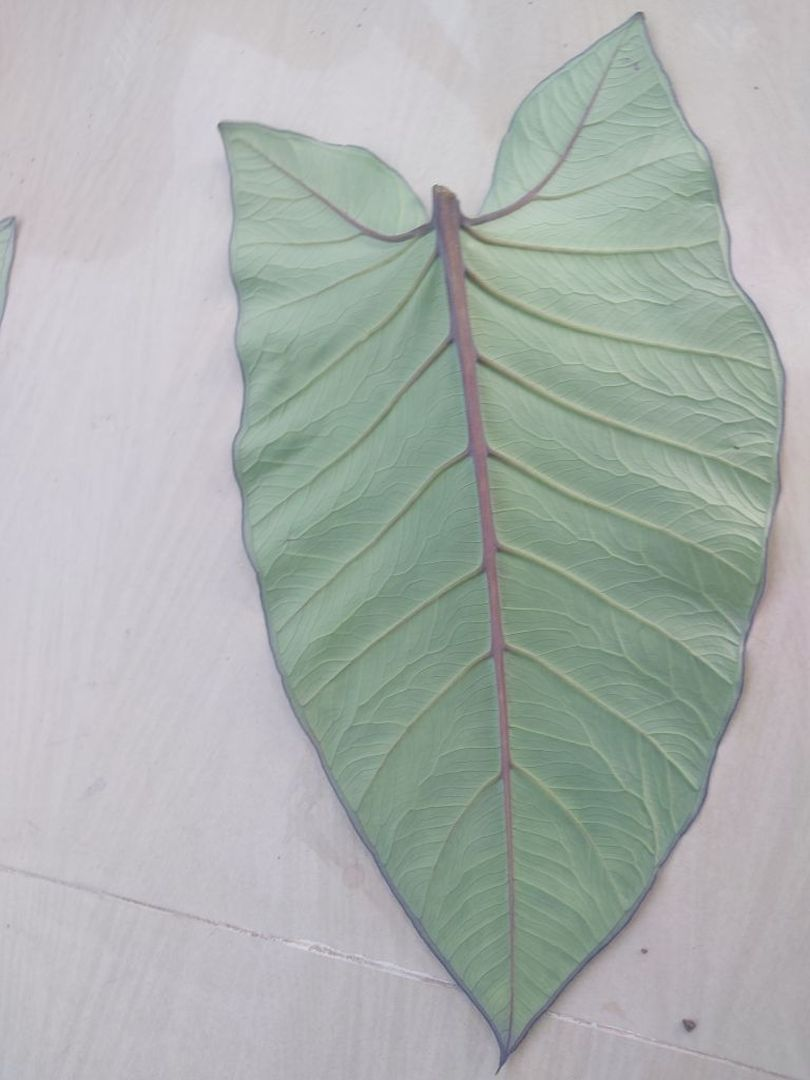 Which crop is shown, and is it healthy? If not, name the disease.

taro, healthy
